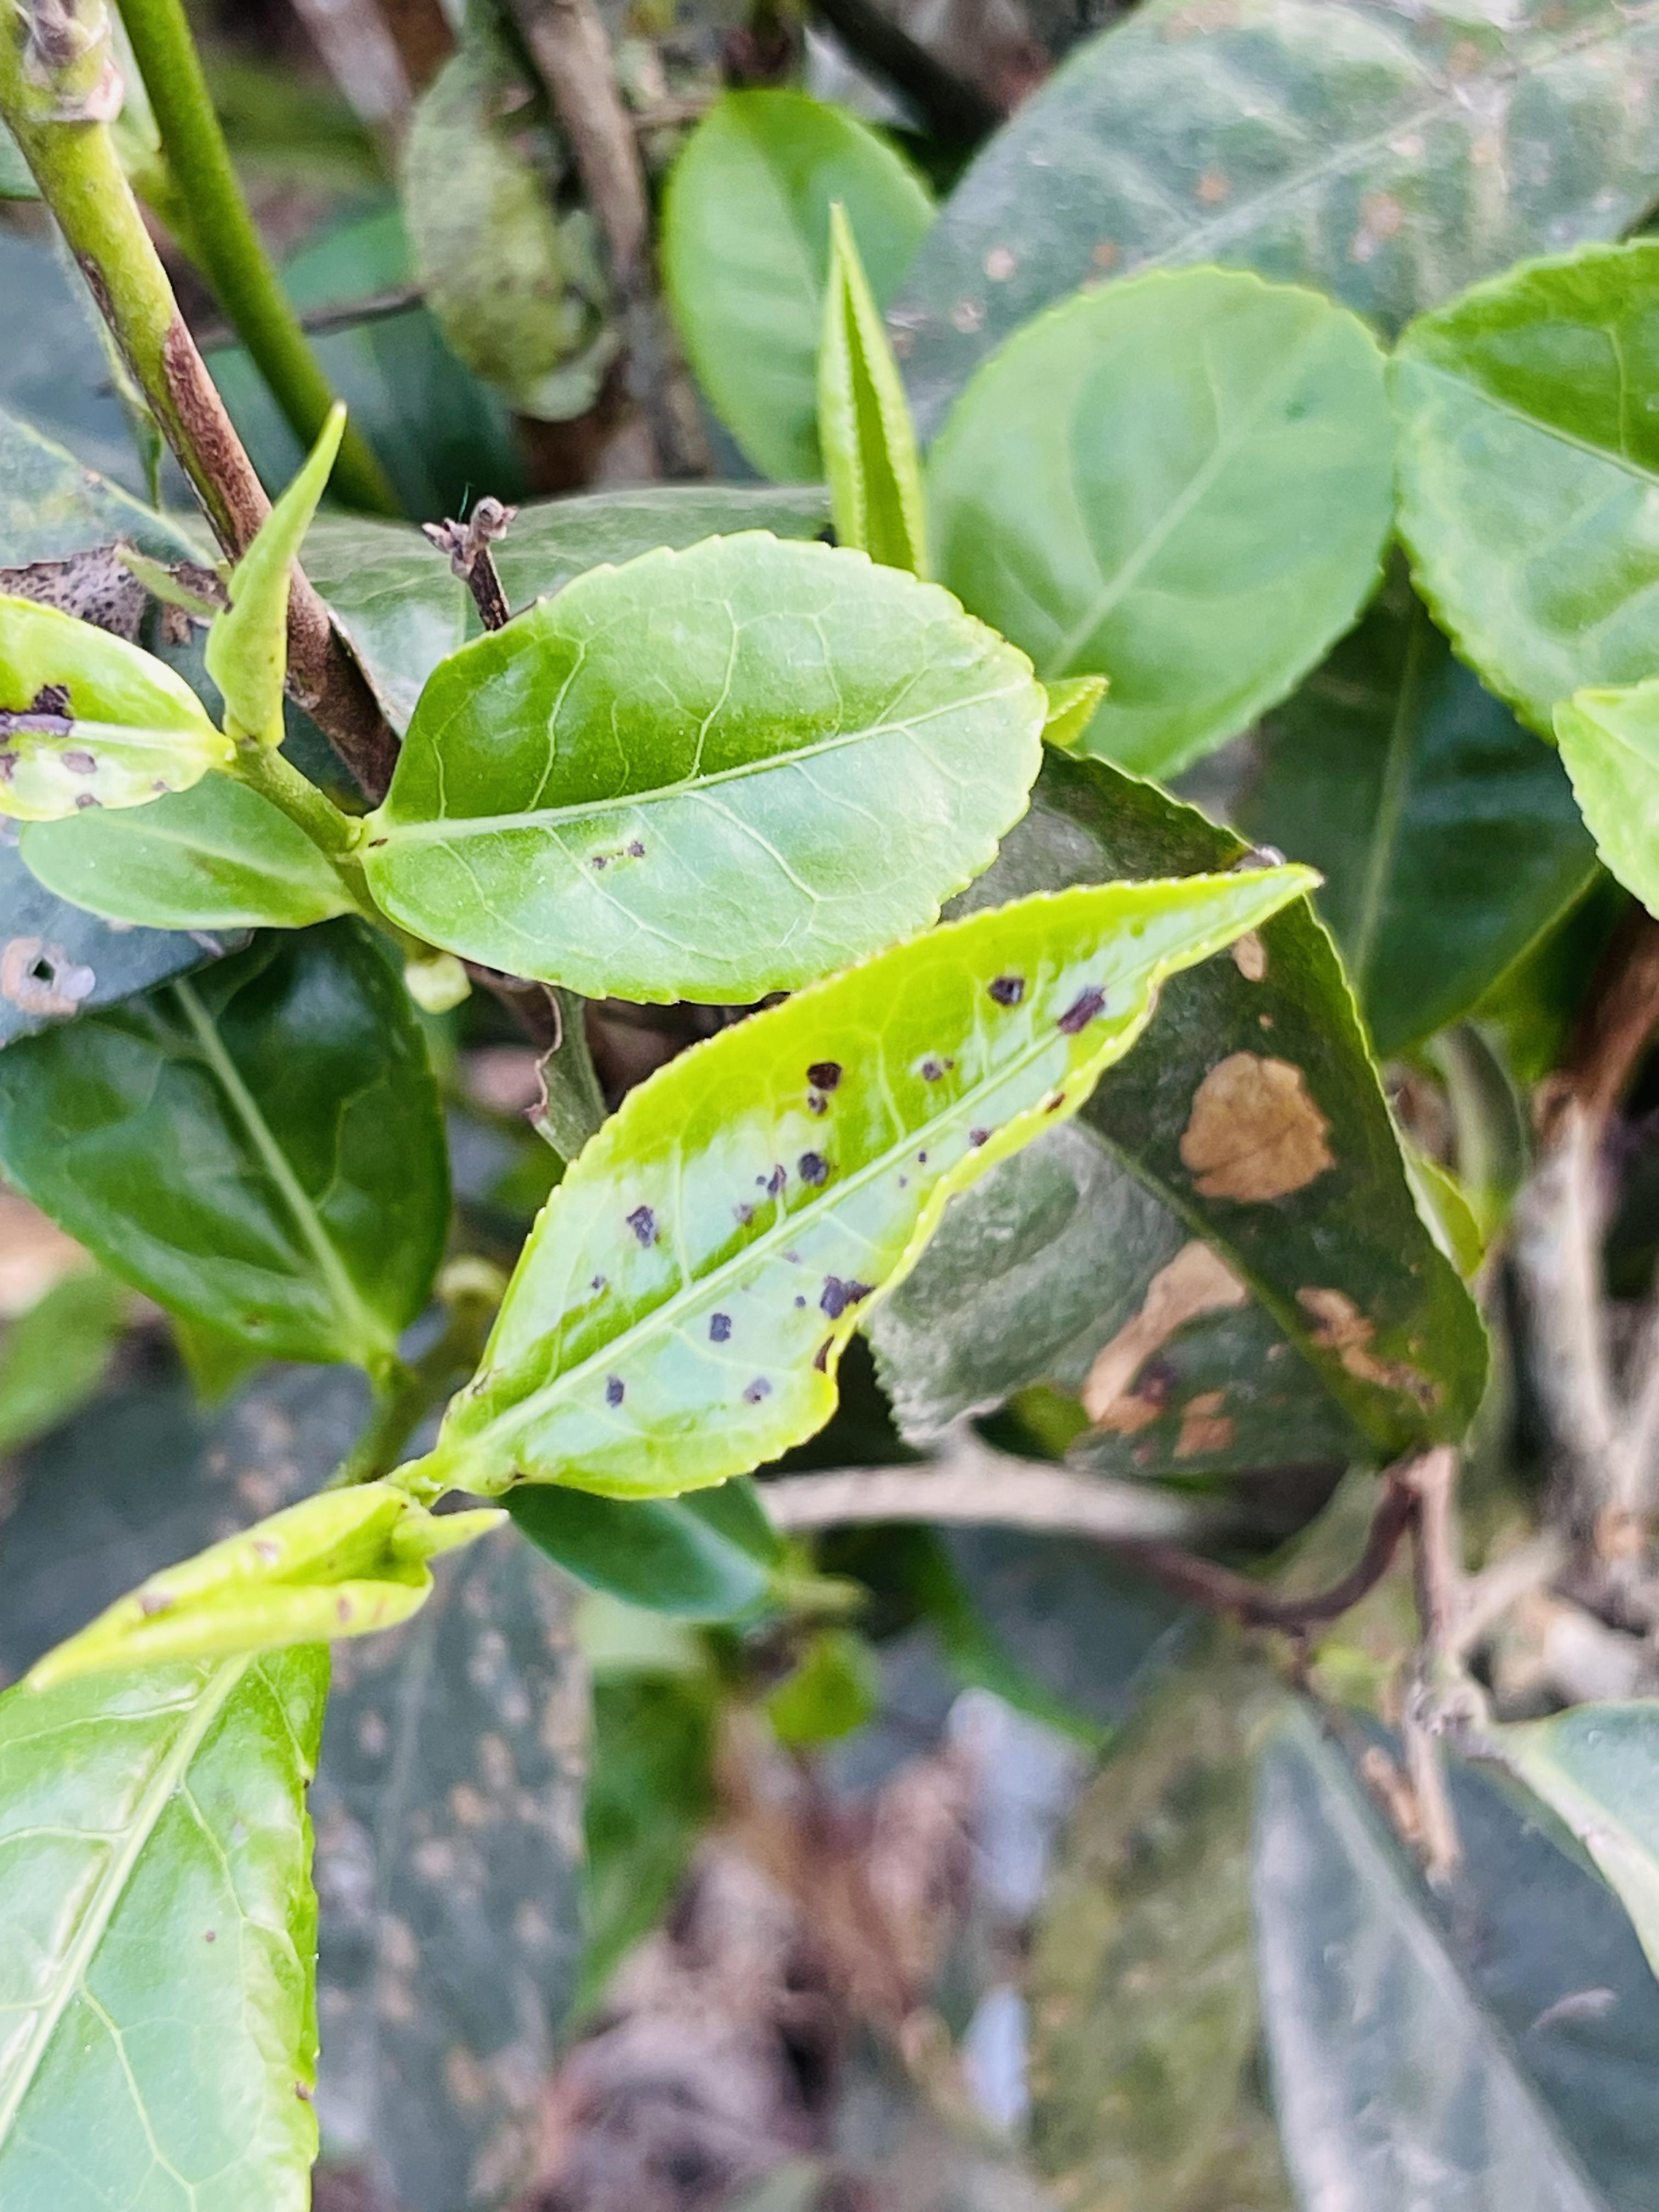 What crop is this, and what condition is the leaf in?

tea, helopeltis
